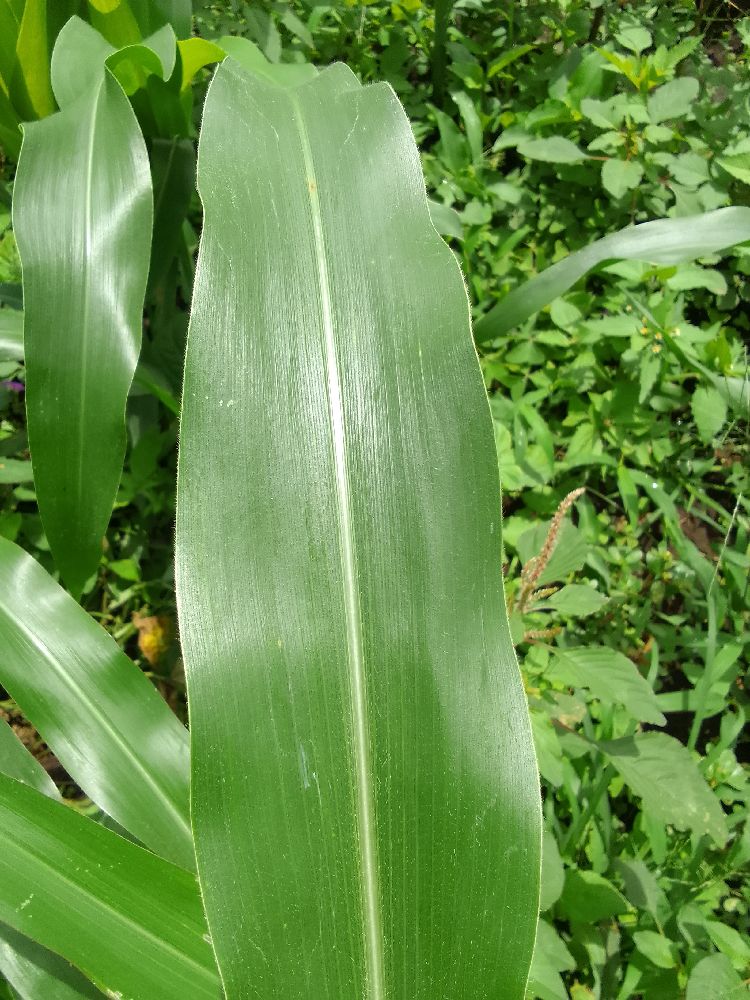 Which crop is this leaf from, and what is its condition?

maize, healthy
